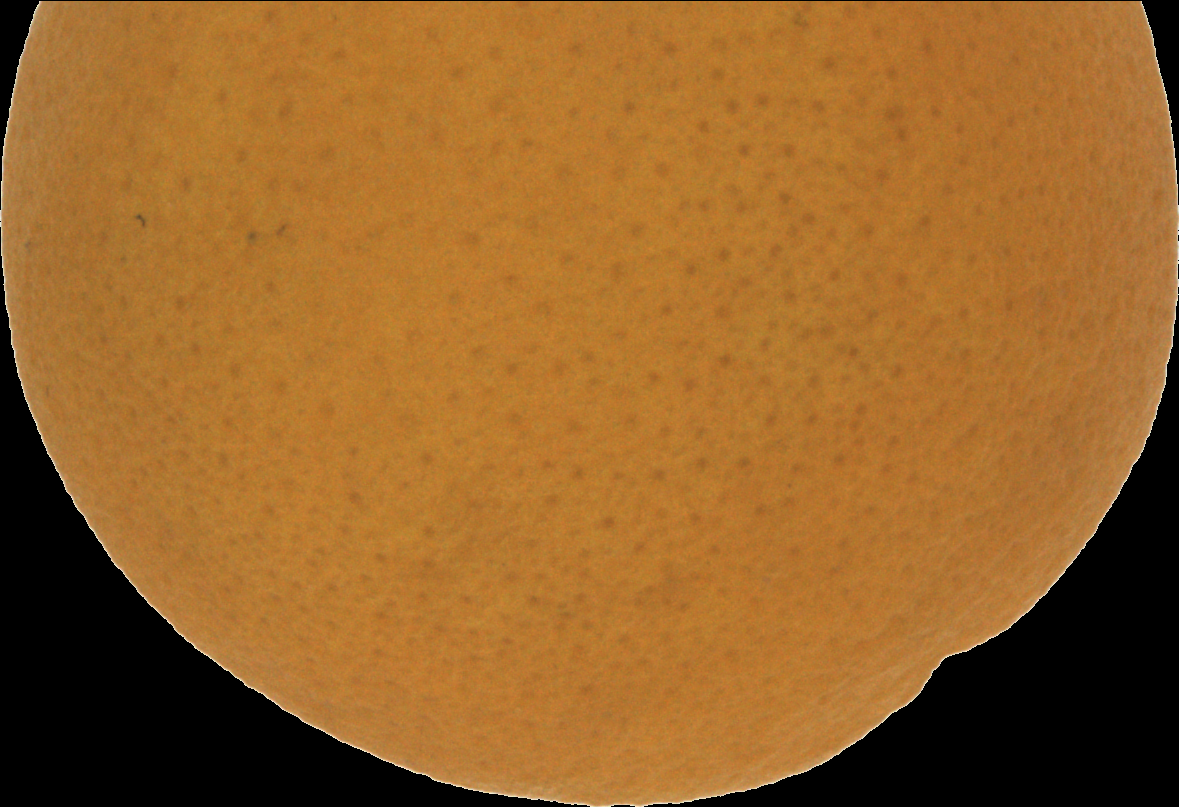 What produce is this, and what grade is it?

orange, good
